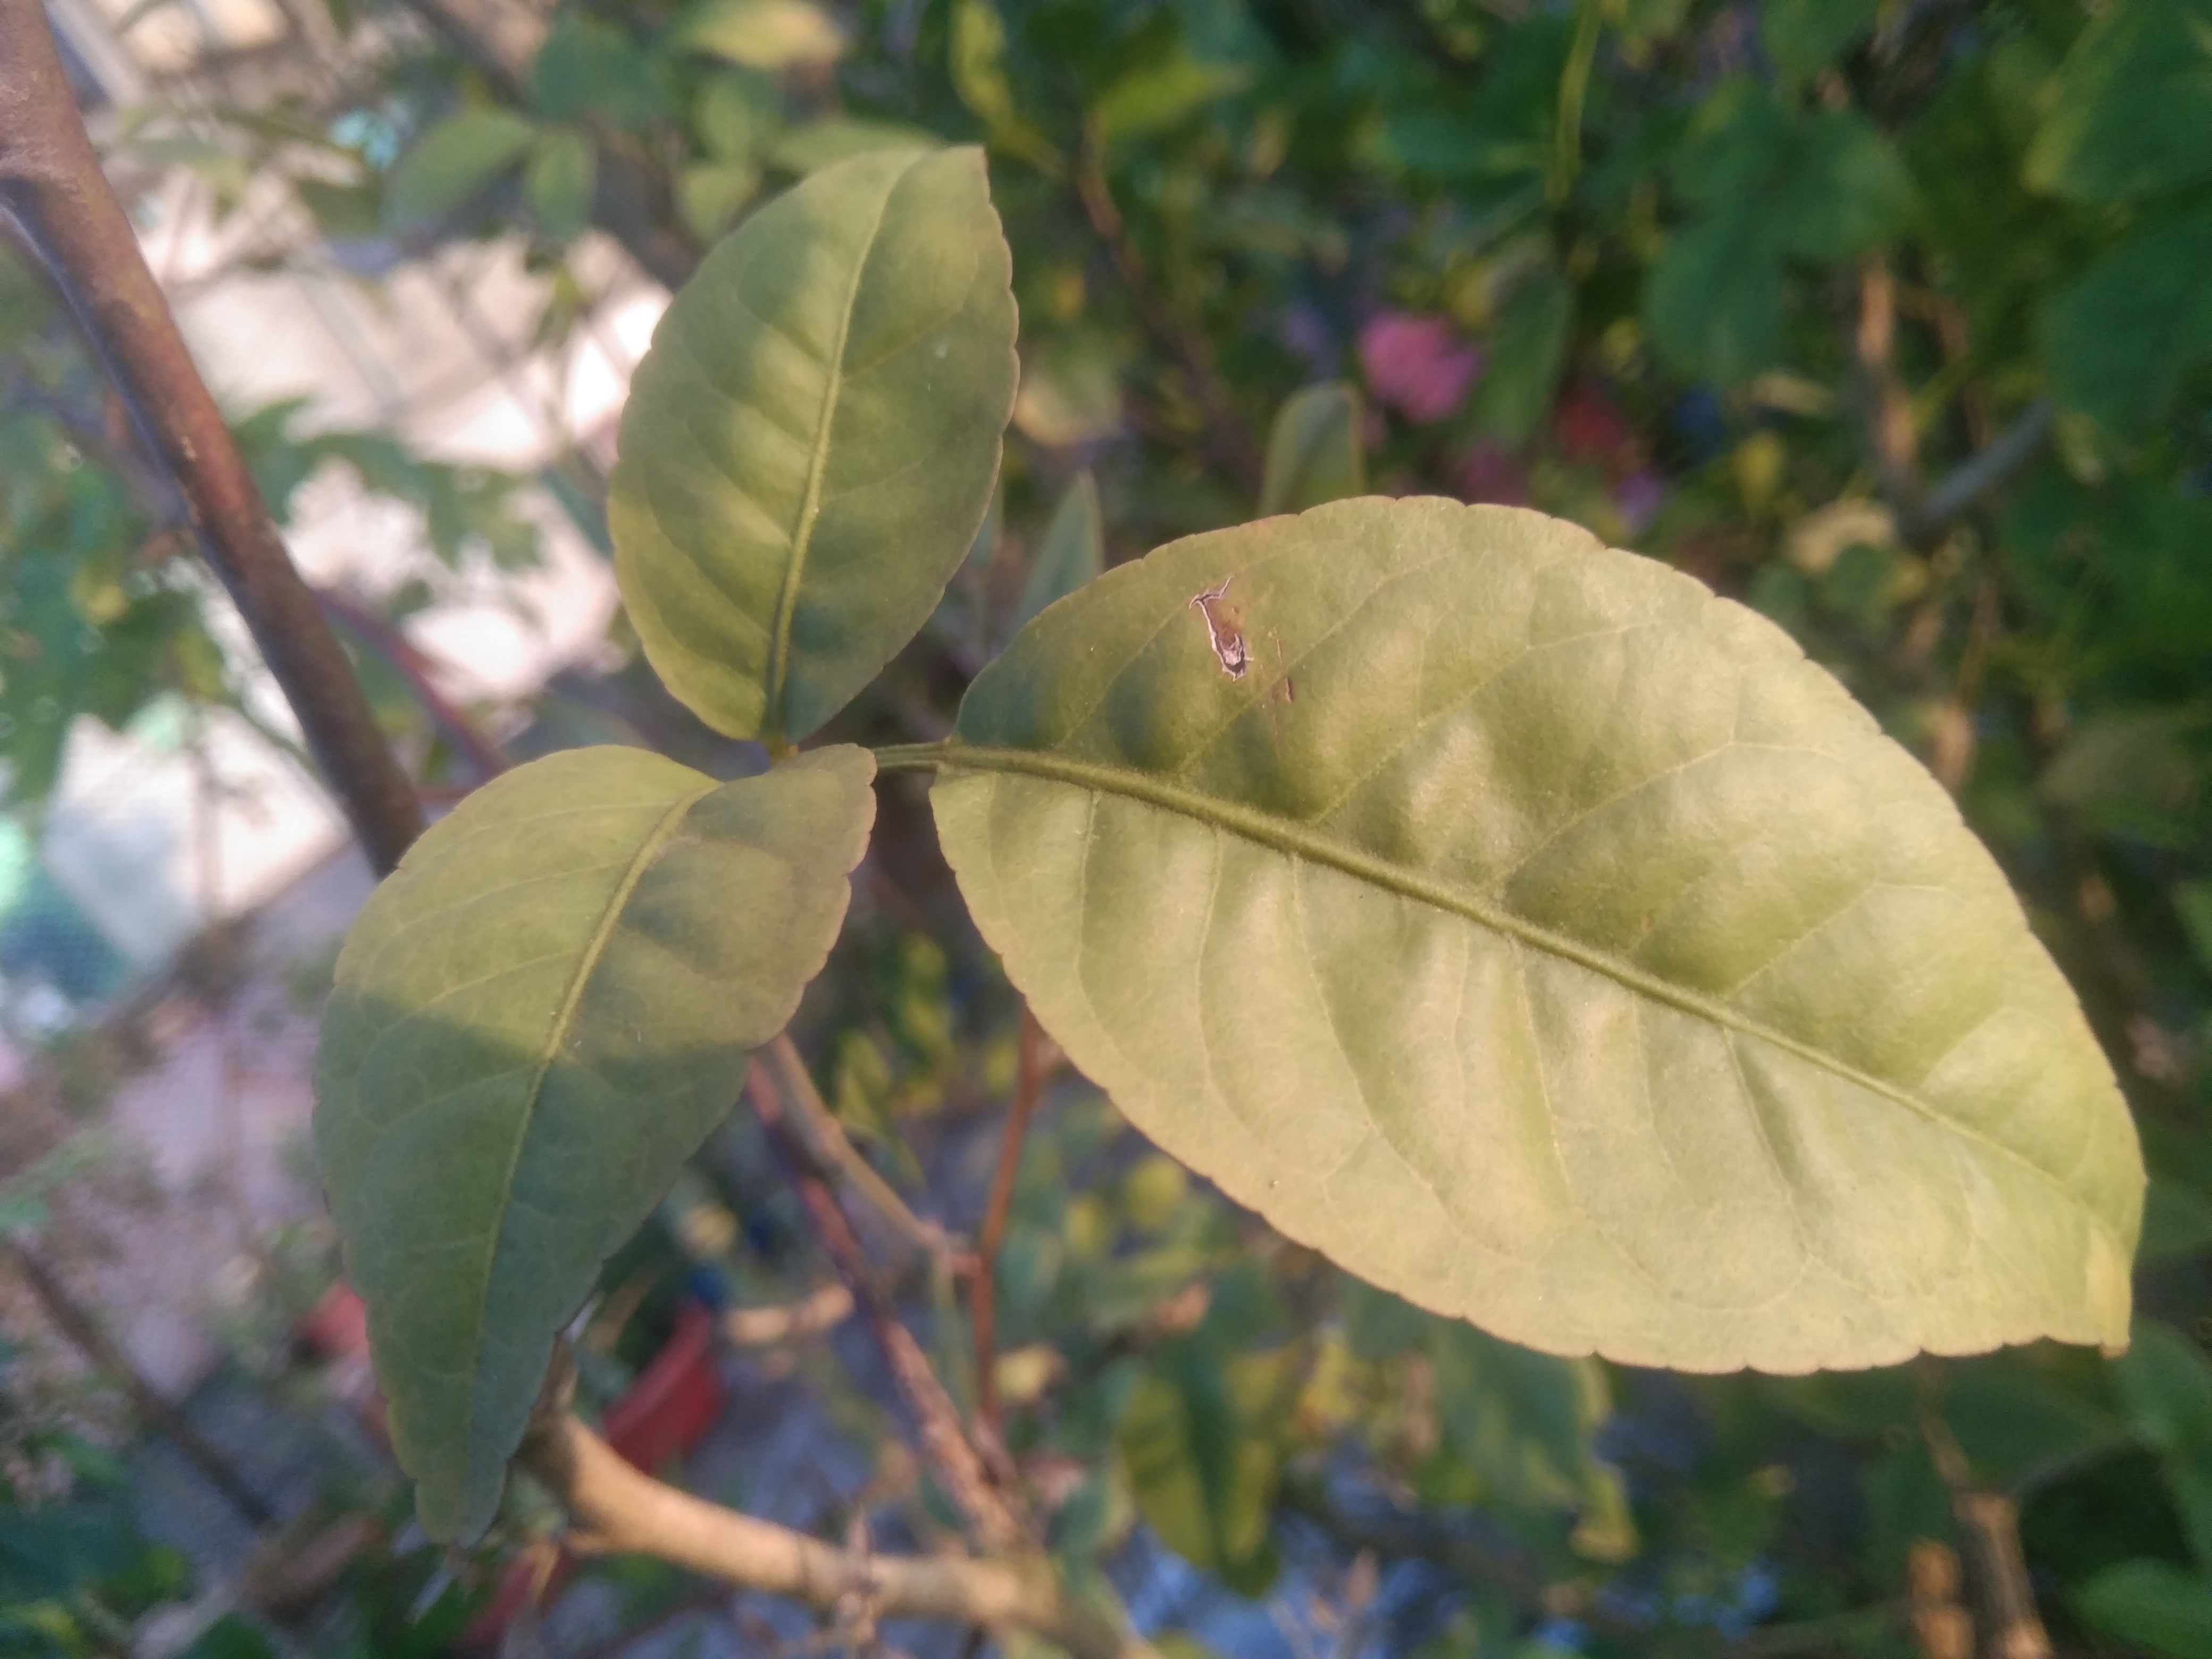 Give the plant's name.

wood apple
